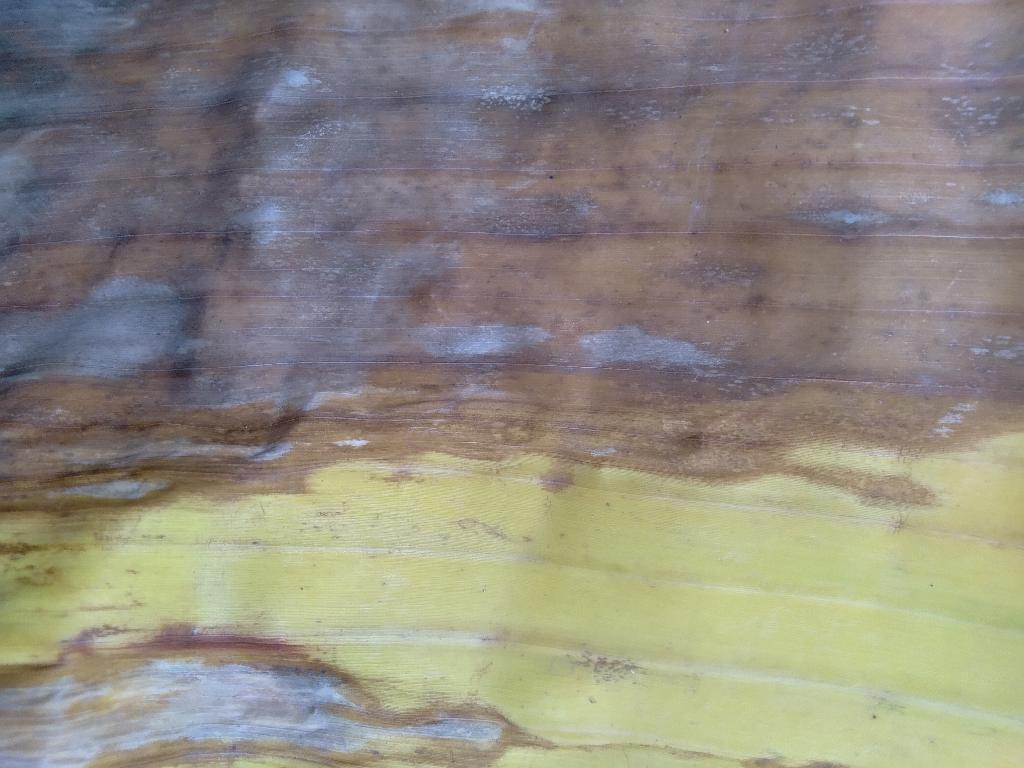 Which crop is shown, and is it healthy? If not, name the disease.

banana, fusarium wilt race 1
